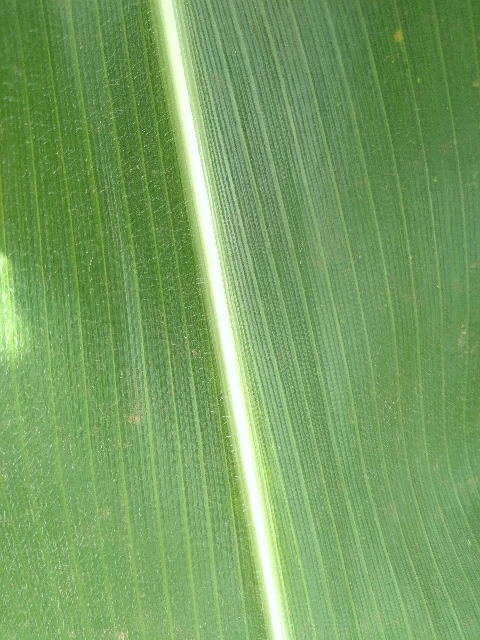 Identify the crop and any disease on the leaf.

maize, healthy
